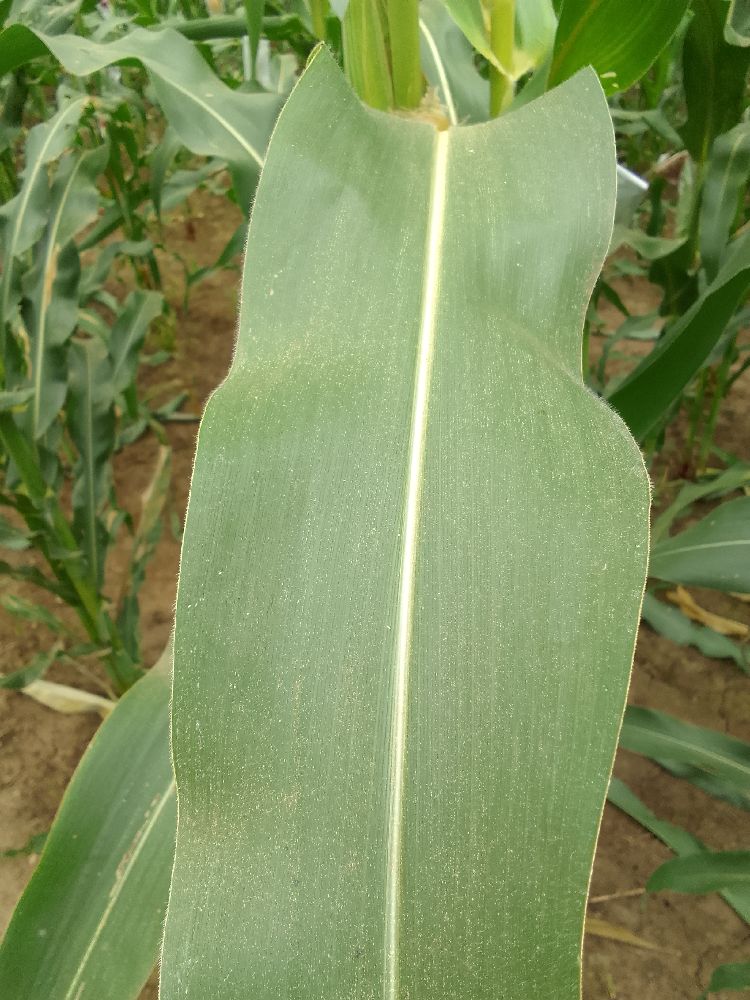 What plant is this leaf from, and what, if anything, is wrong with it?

maize, healthy
